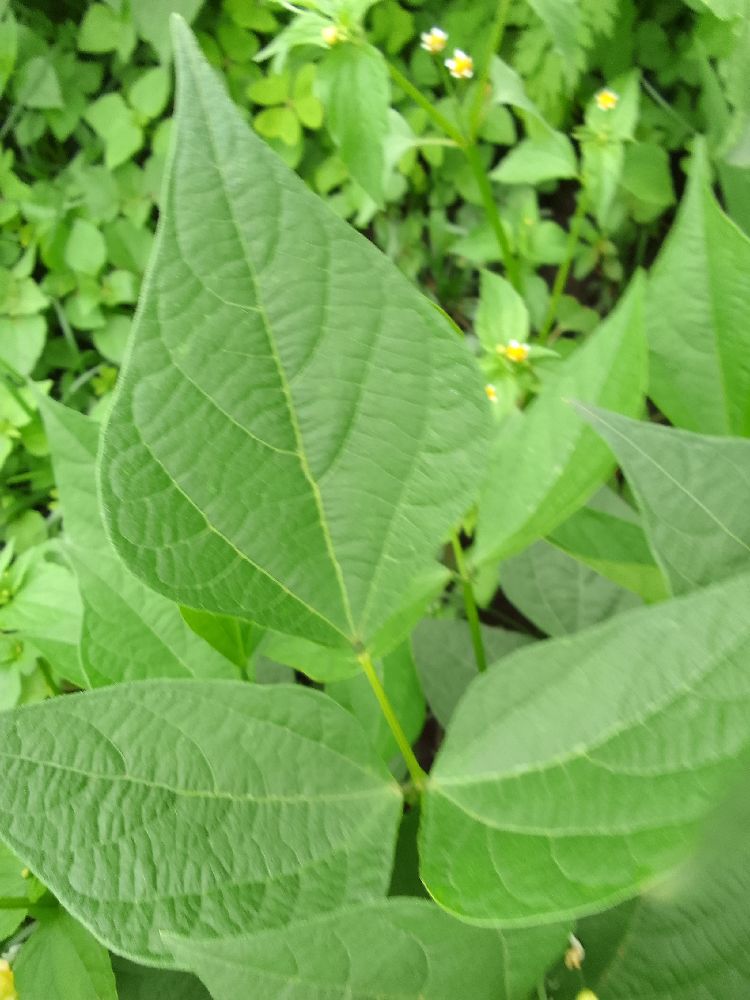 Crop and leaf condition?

common bean, healthy
